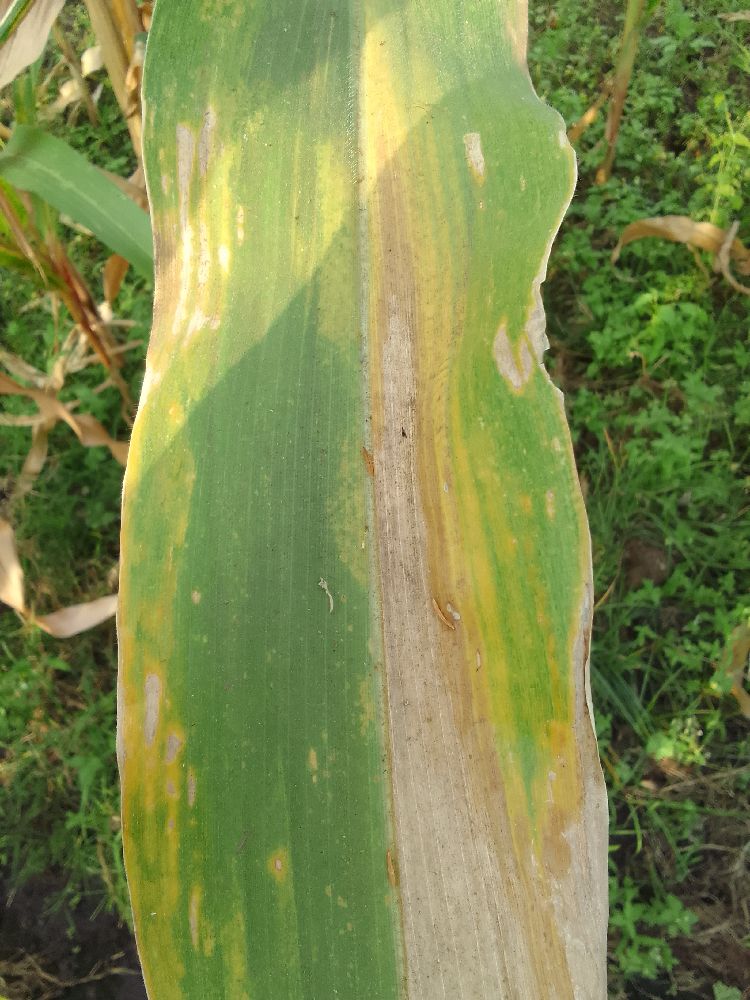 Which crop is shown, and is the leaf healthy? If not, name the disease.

maize, maize lethal necrosis
